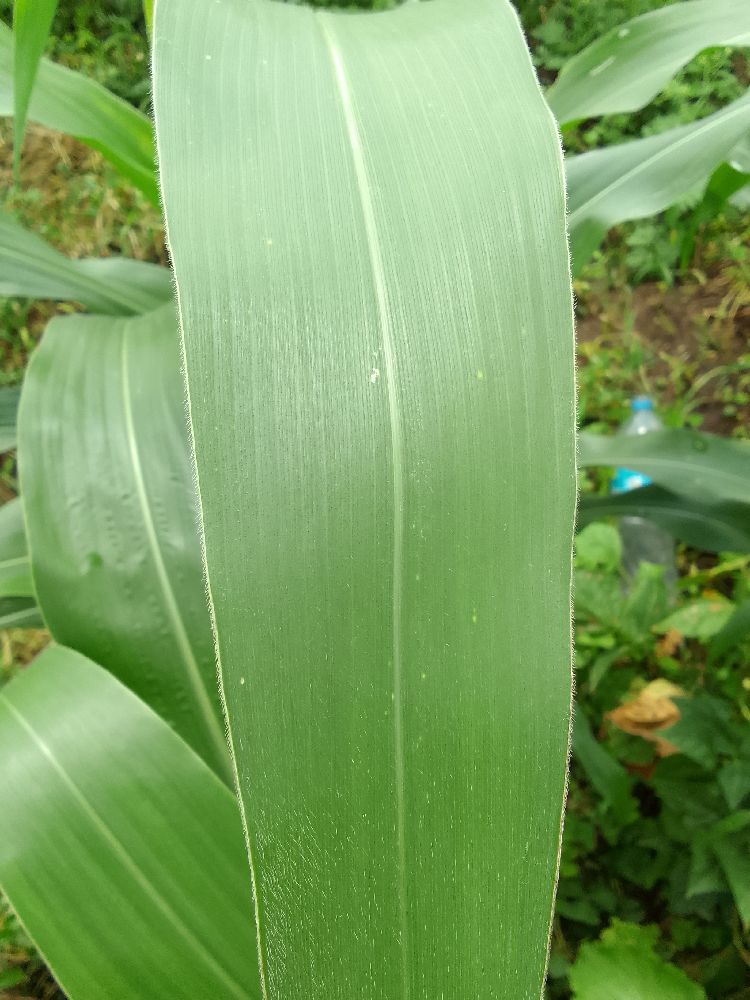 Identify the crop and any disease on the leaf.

maize, healthy
